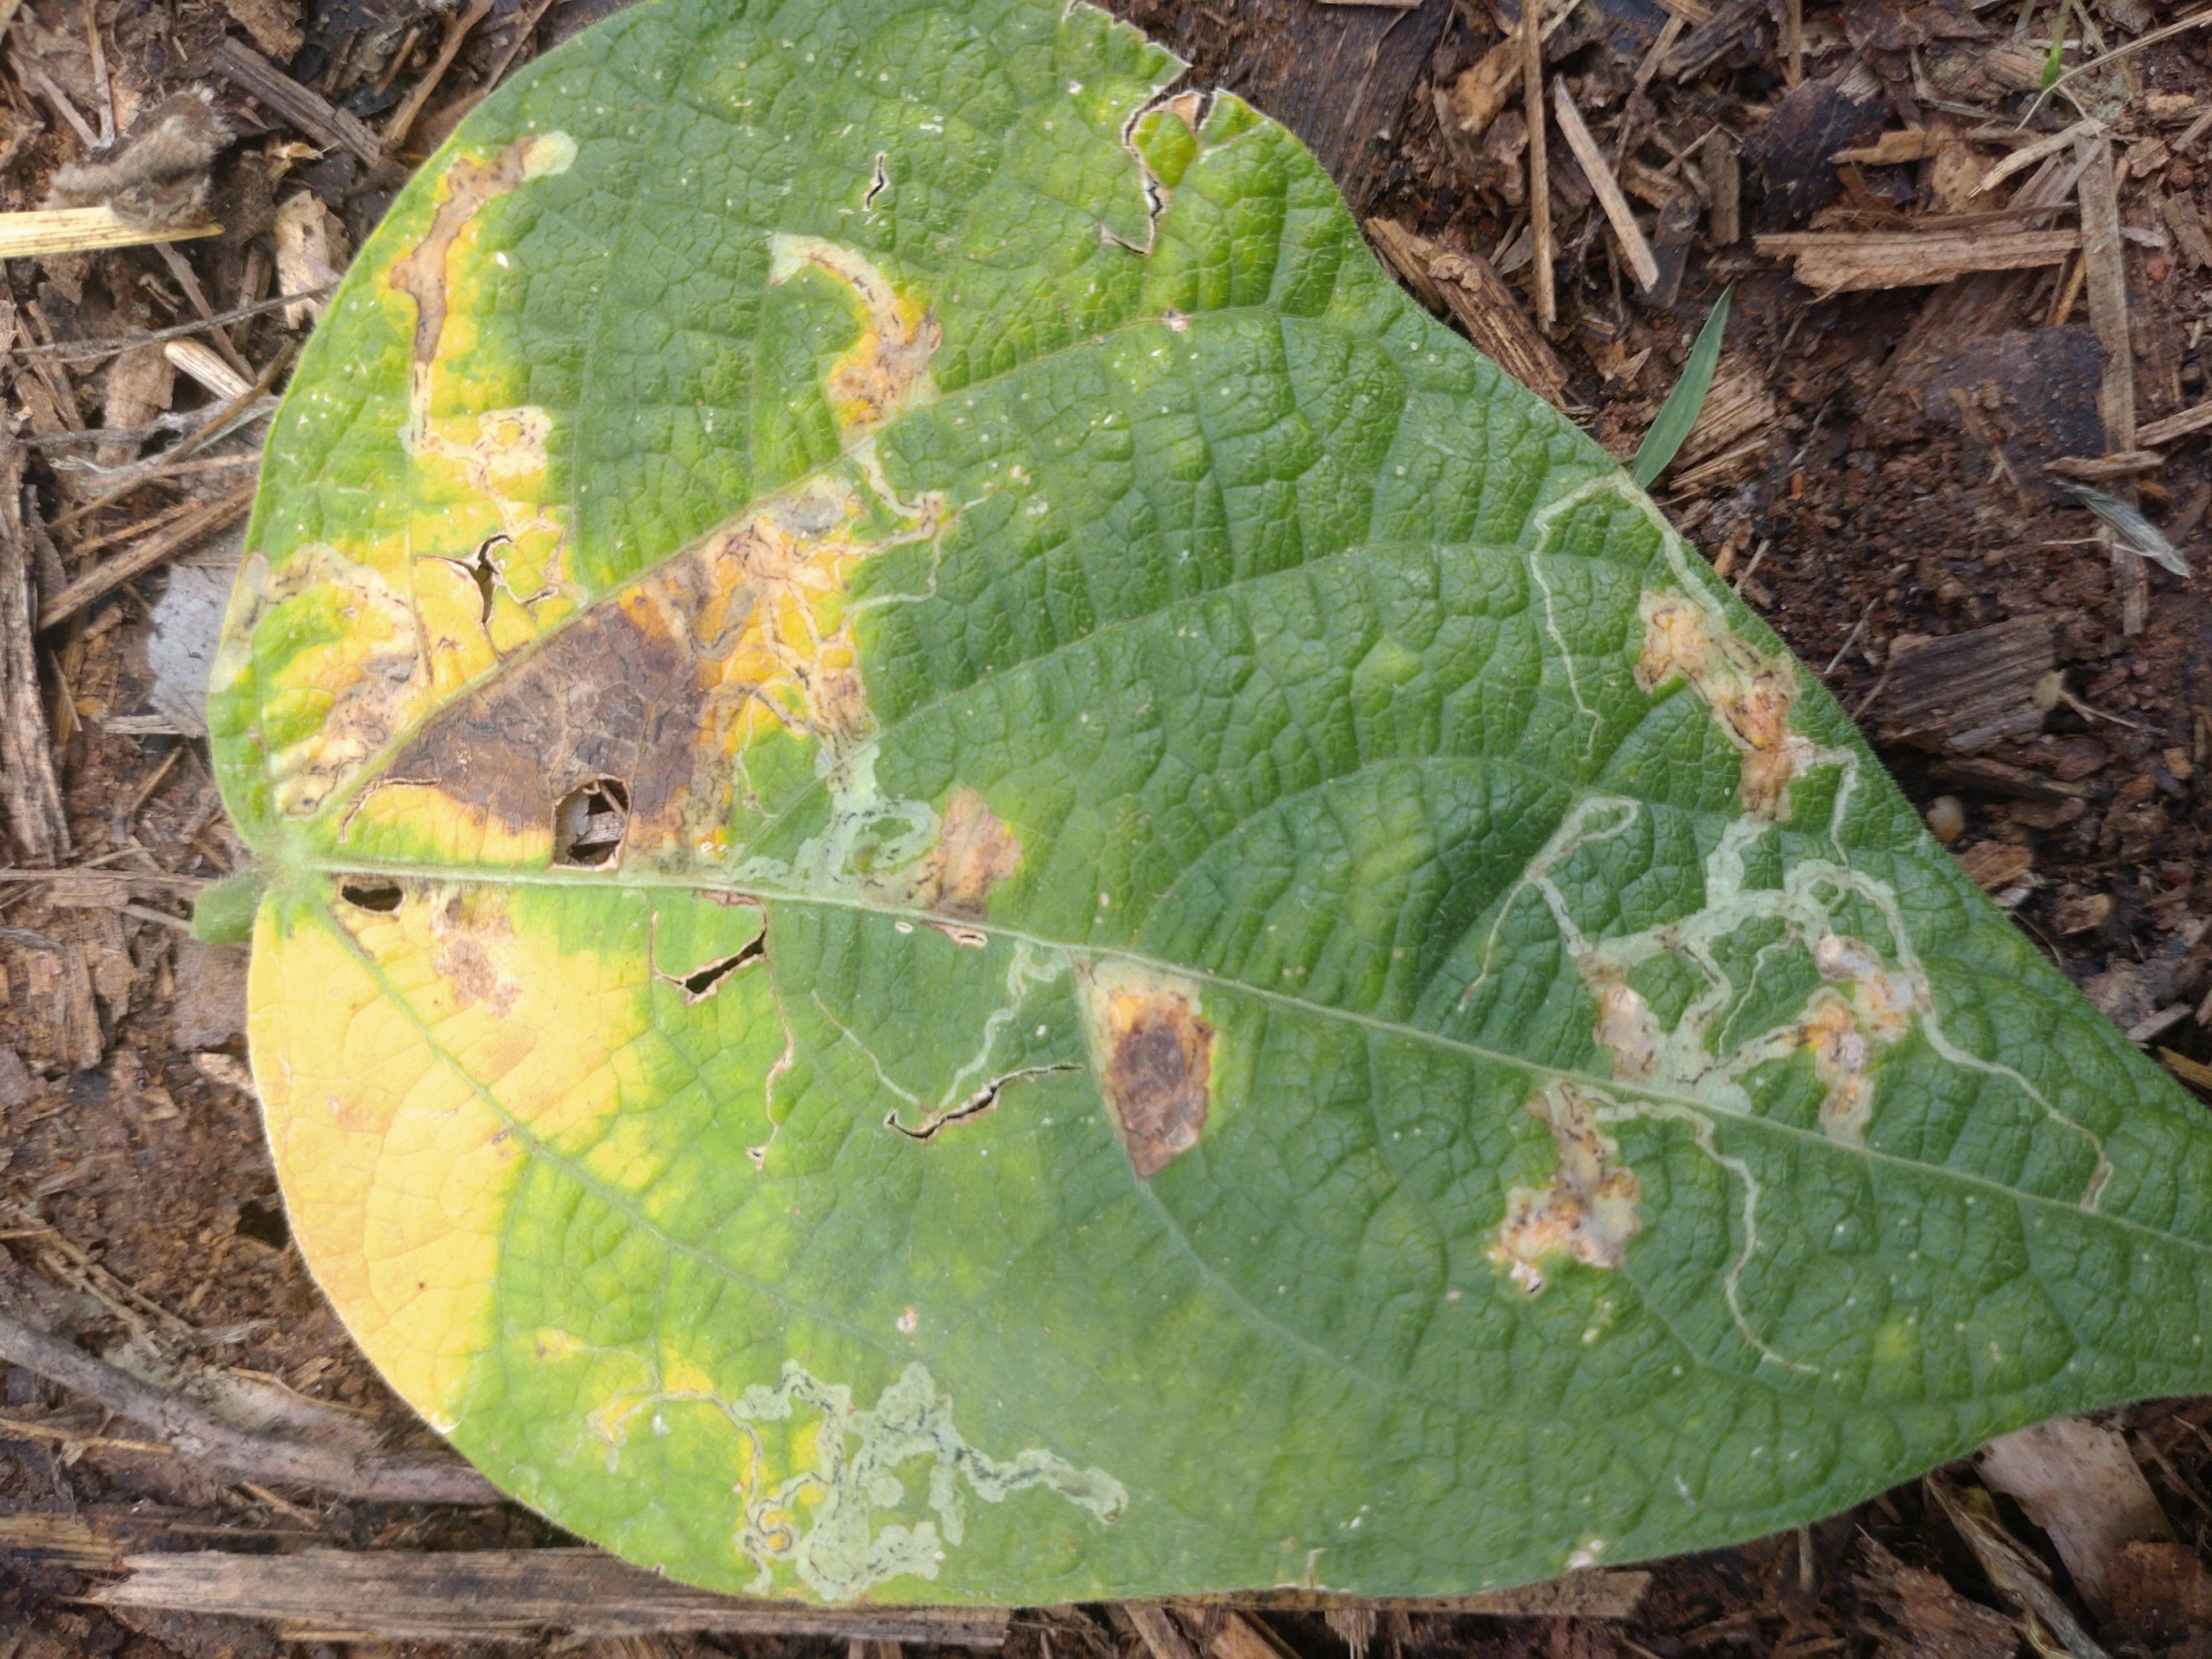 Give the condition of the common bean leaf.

anthracnose
